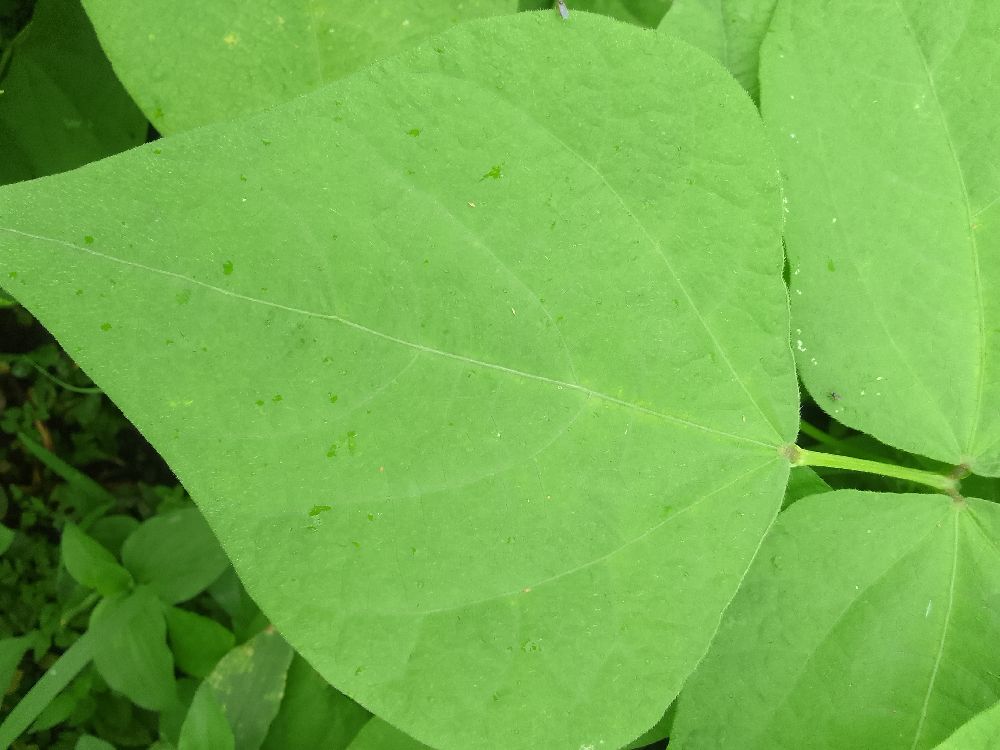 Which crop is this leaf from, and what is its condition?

common bean, healthy
